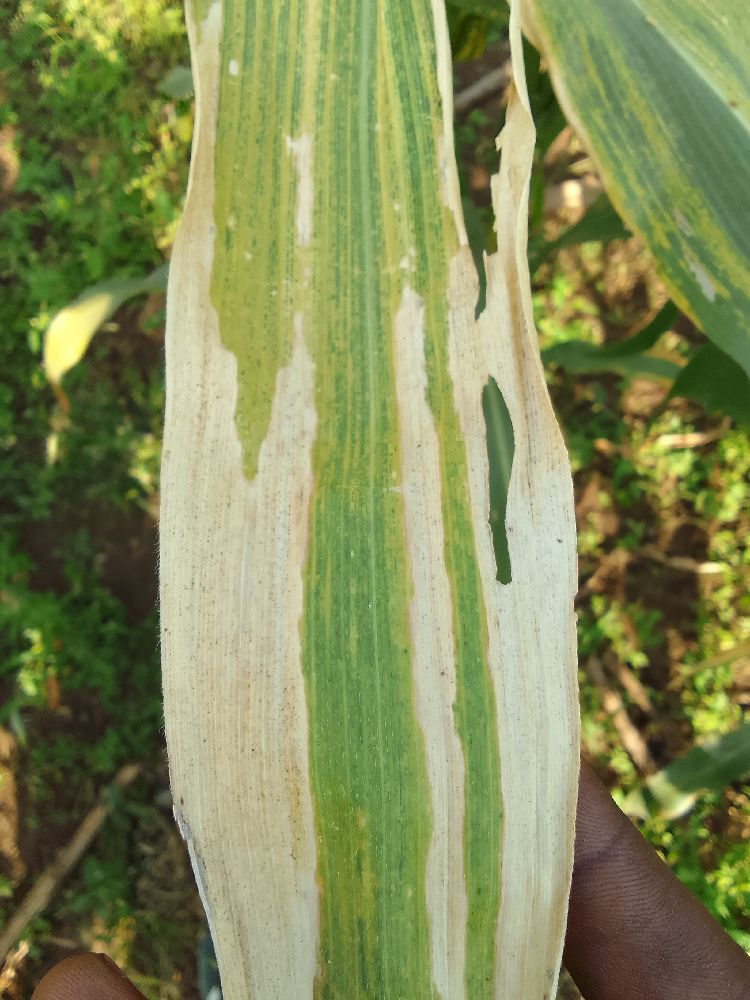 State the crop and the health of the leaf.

maize, maize lethal necrosis
